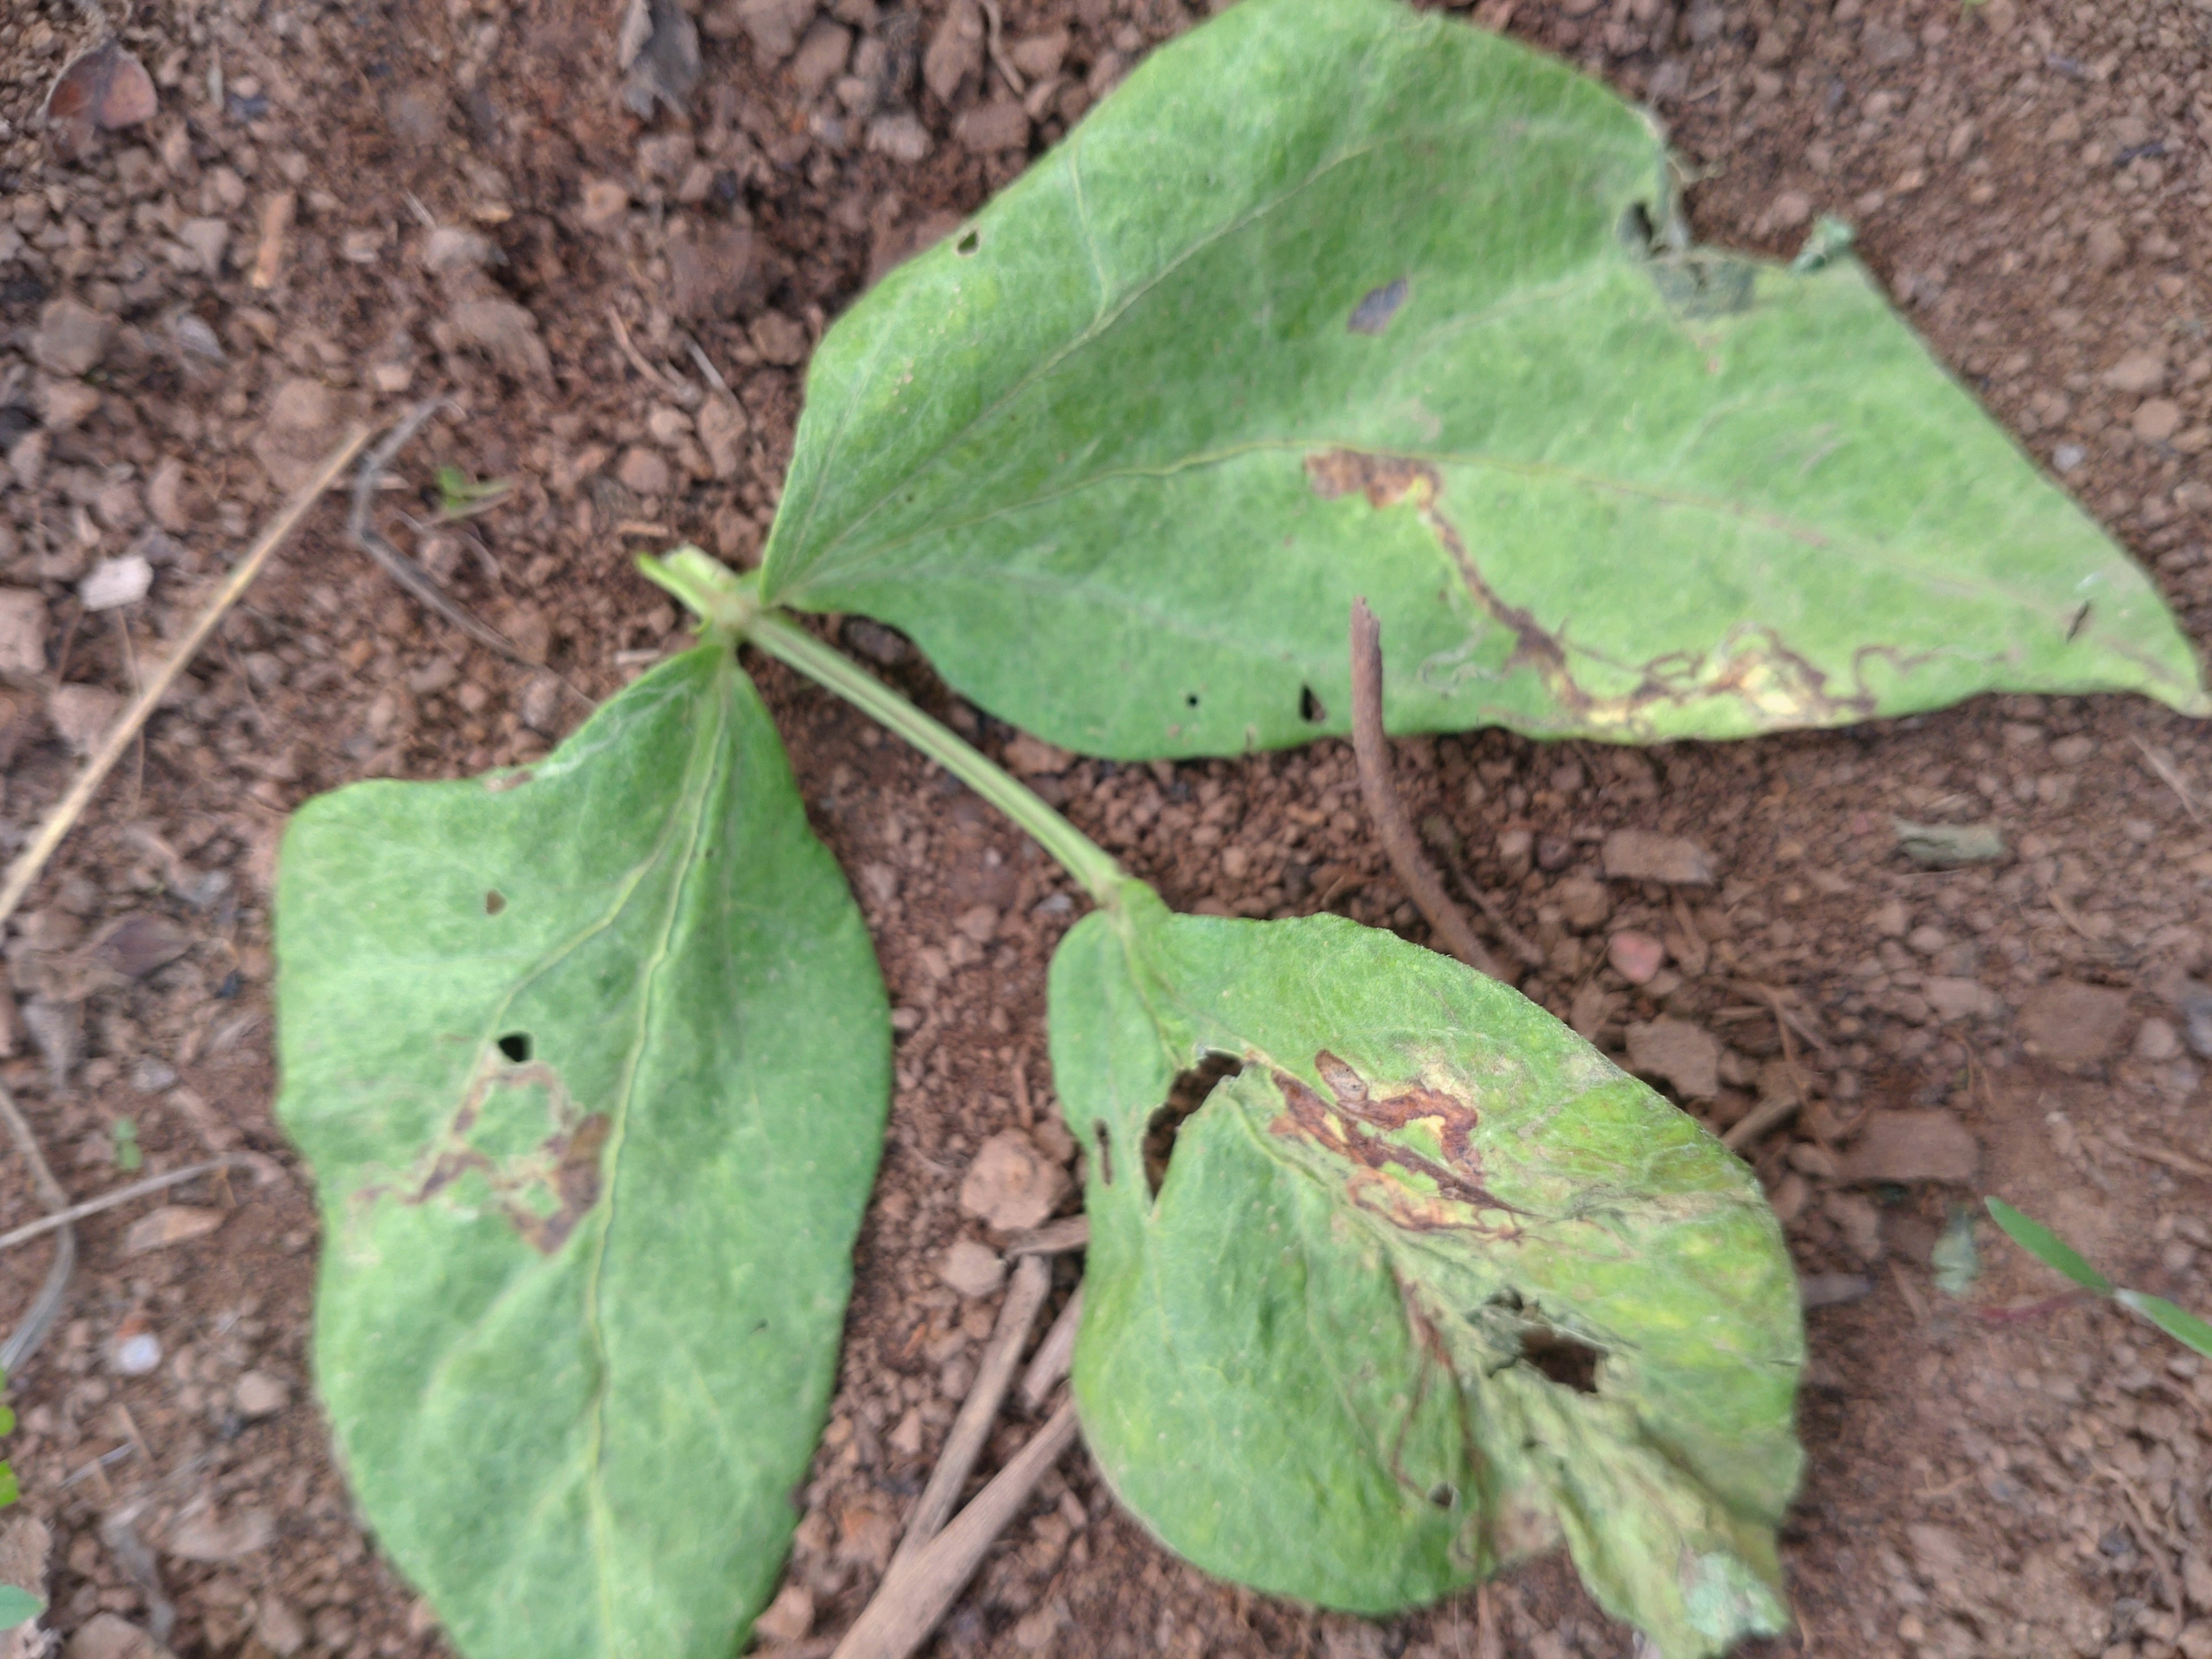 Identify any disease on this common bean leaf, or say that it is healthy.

anthracnose
